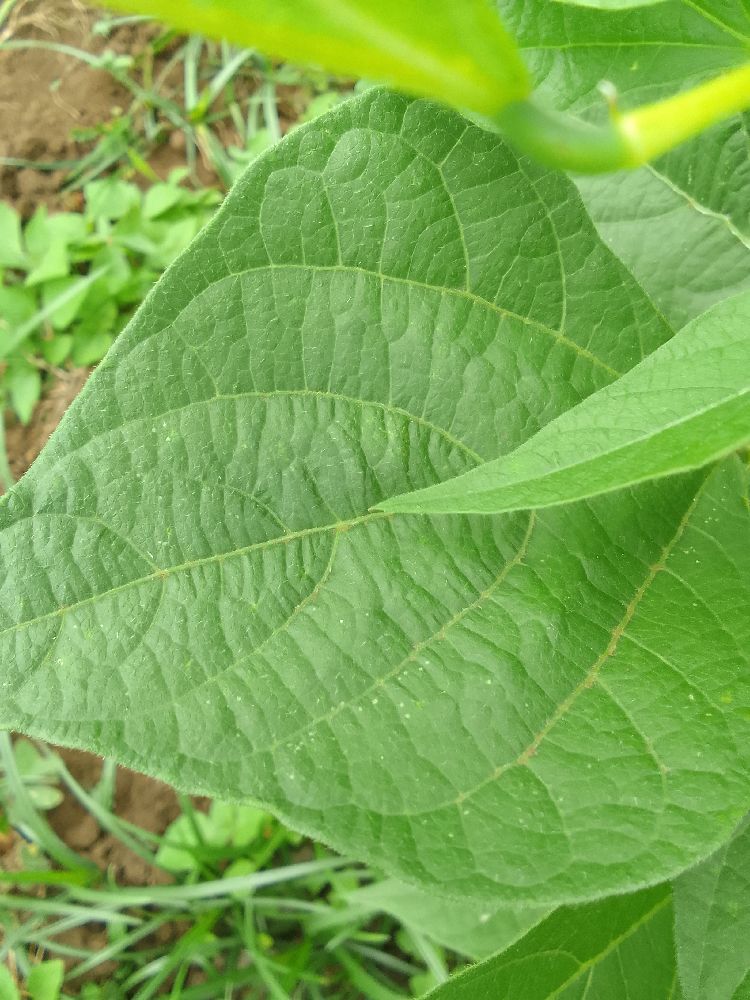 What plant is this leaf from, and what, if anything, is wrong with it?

common bean, healthy
